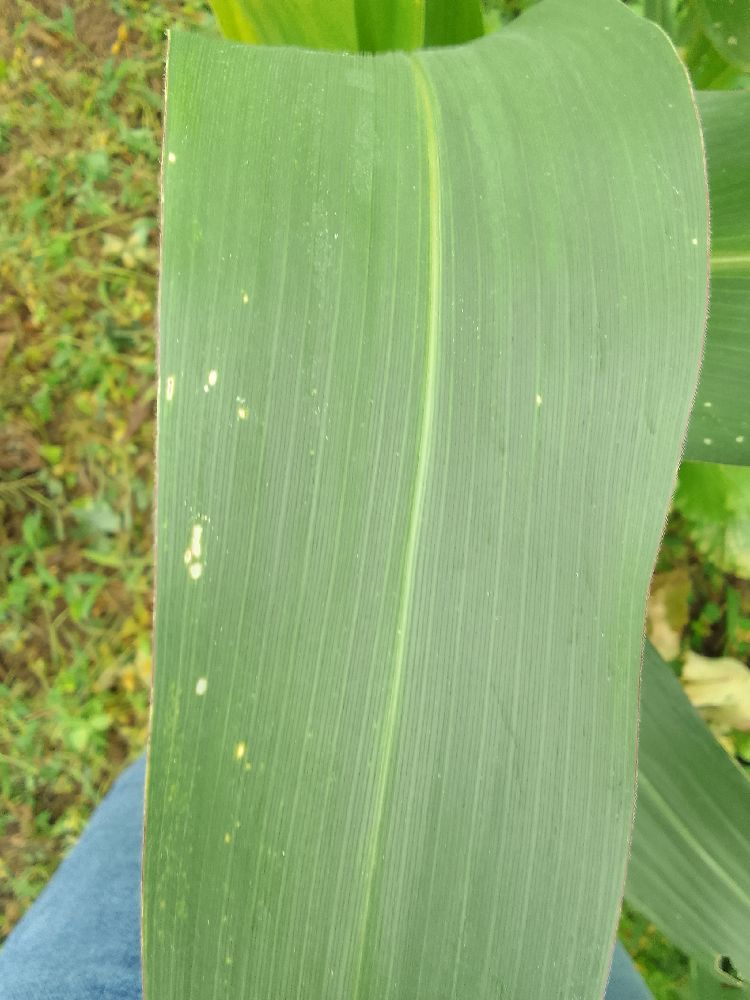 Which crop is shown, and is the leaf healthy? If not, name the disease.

maize, healthy
